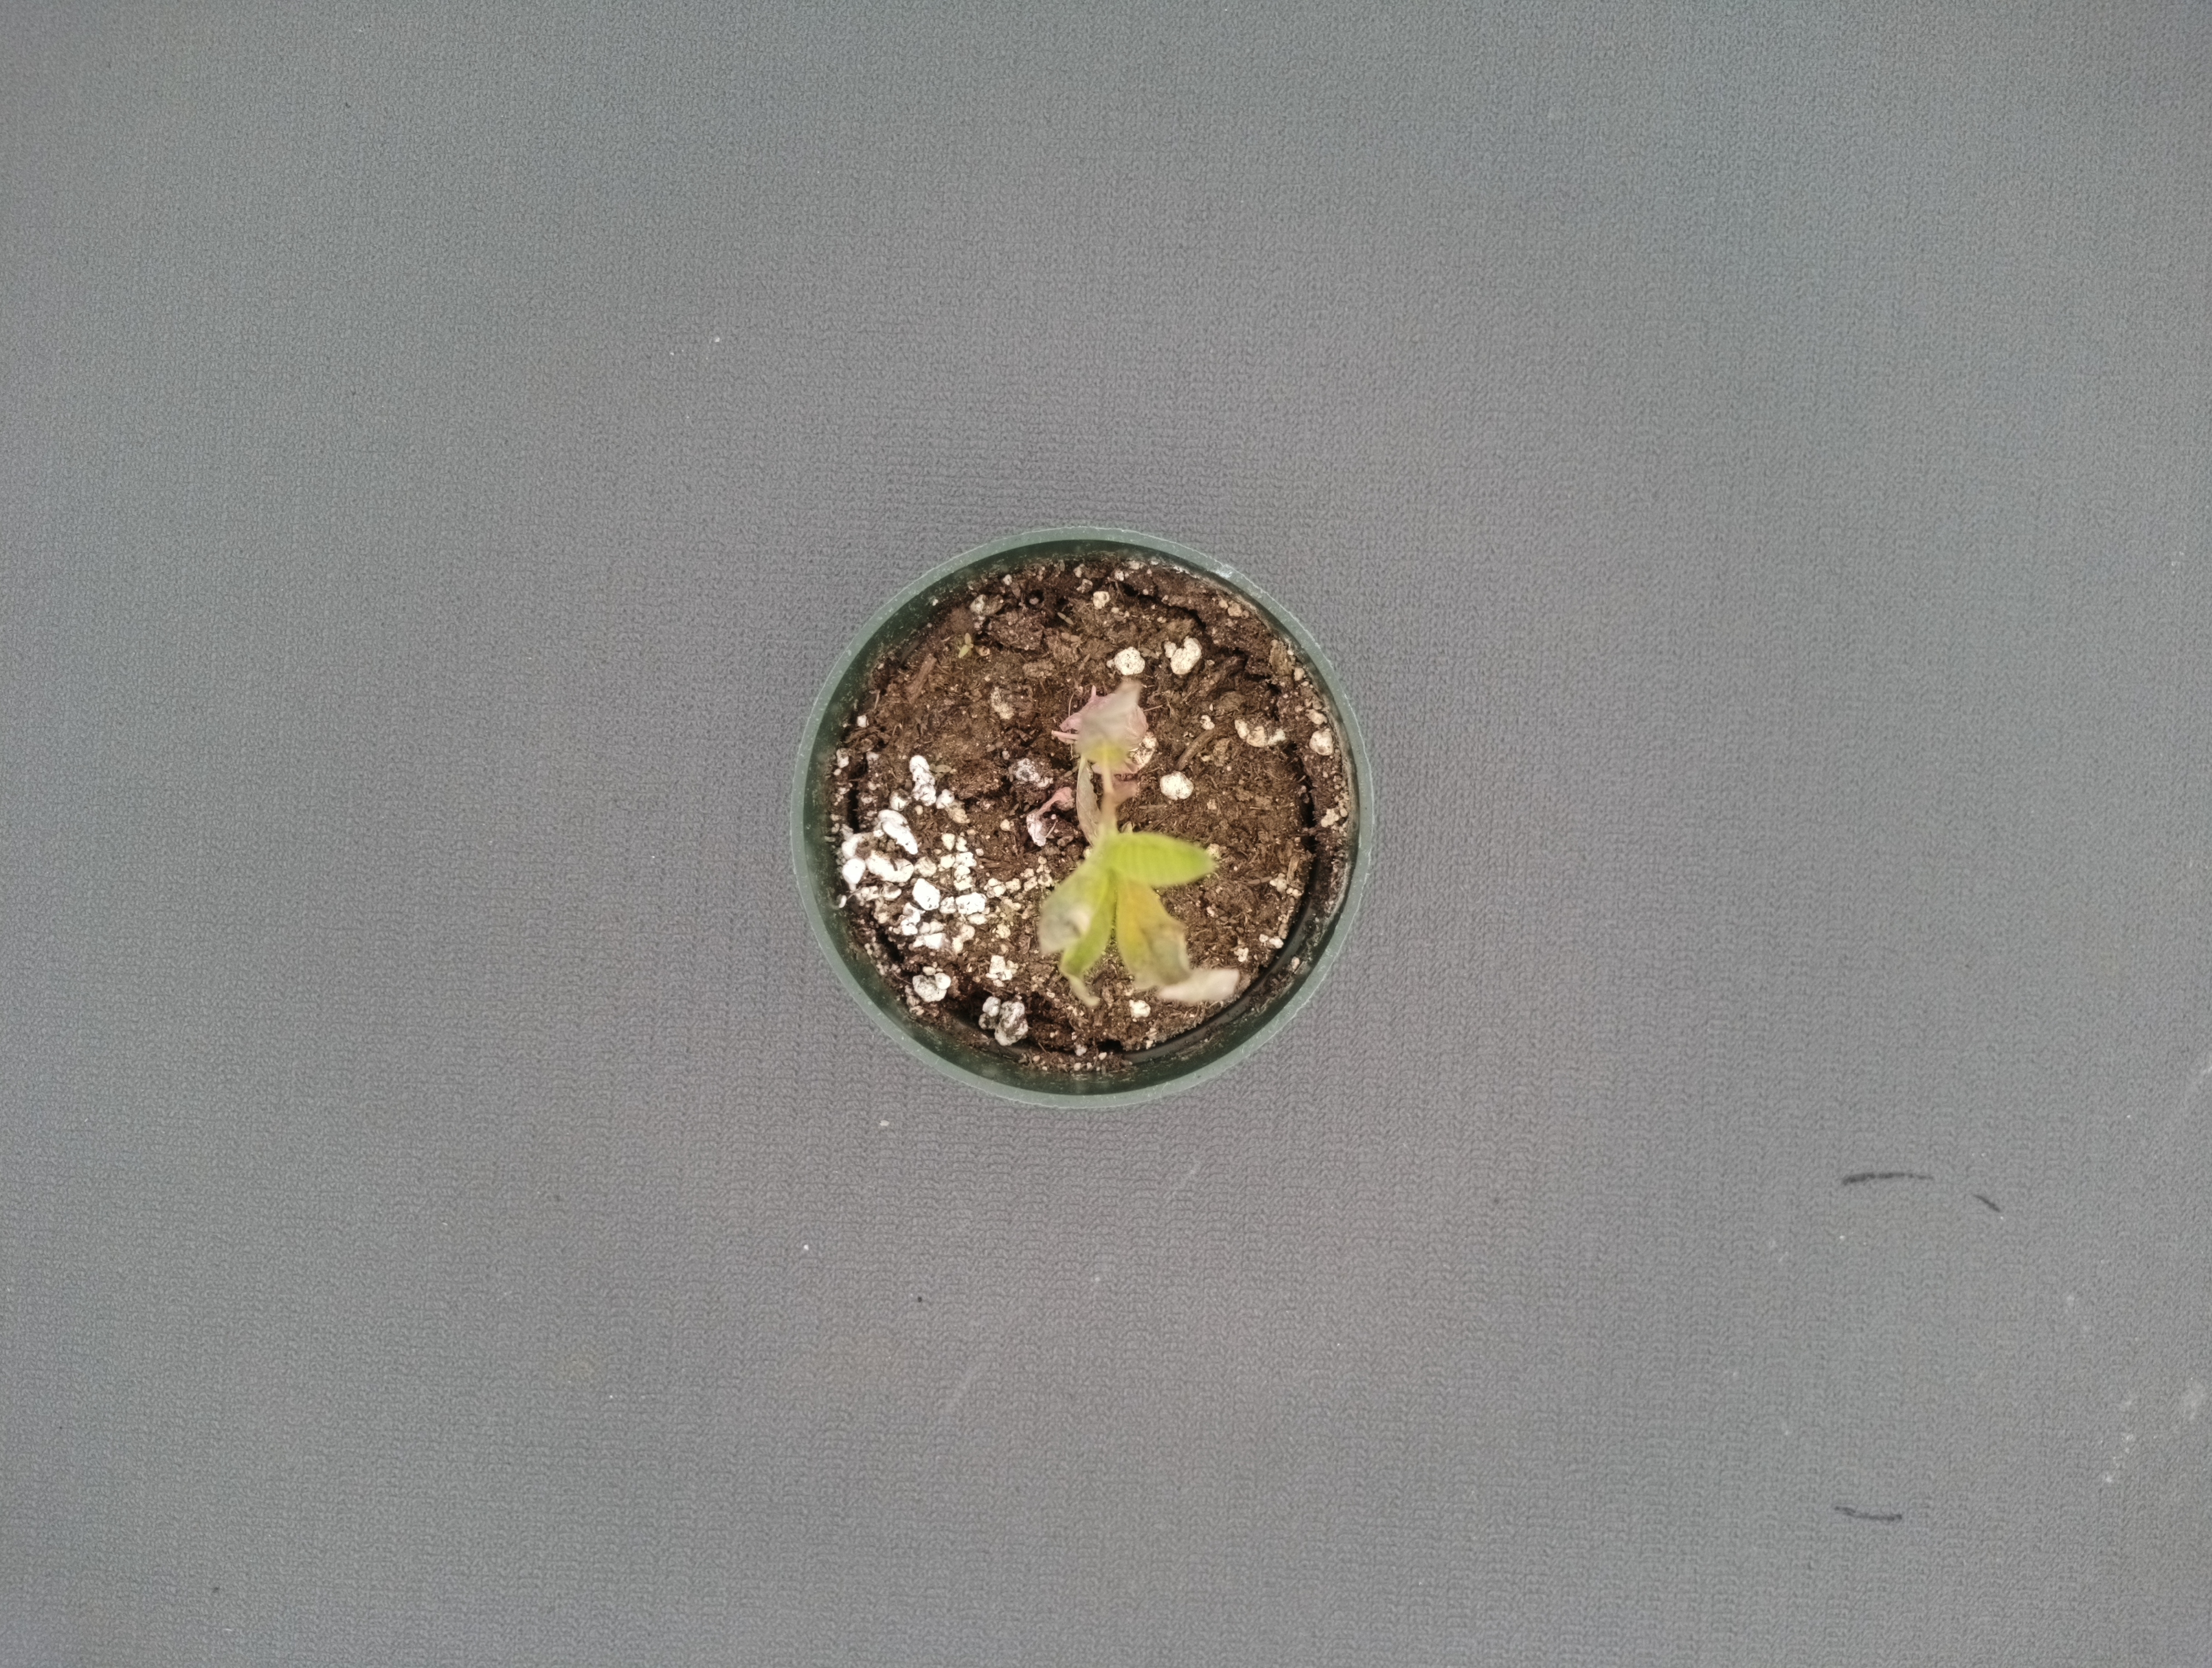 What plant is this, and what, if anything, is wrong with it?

waterhemp, chlorosis necrosis
